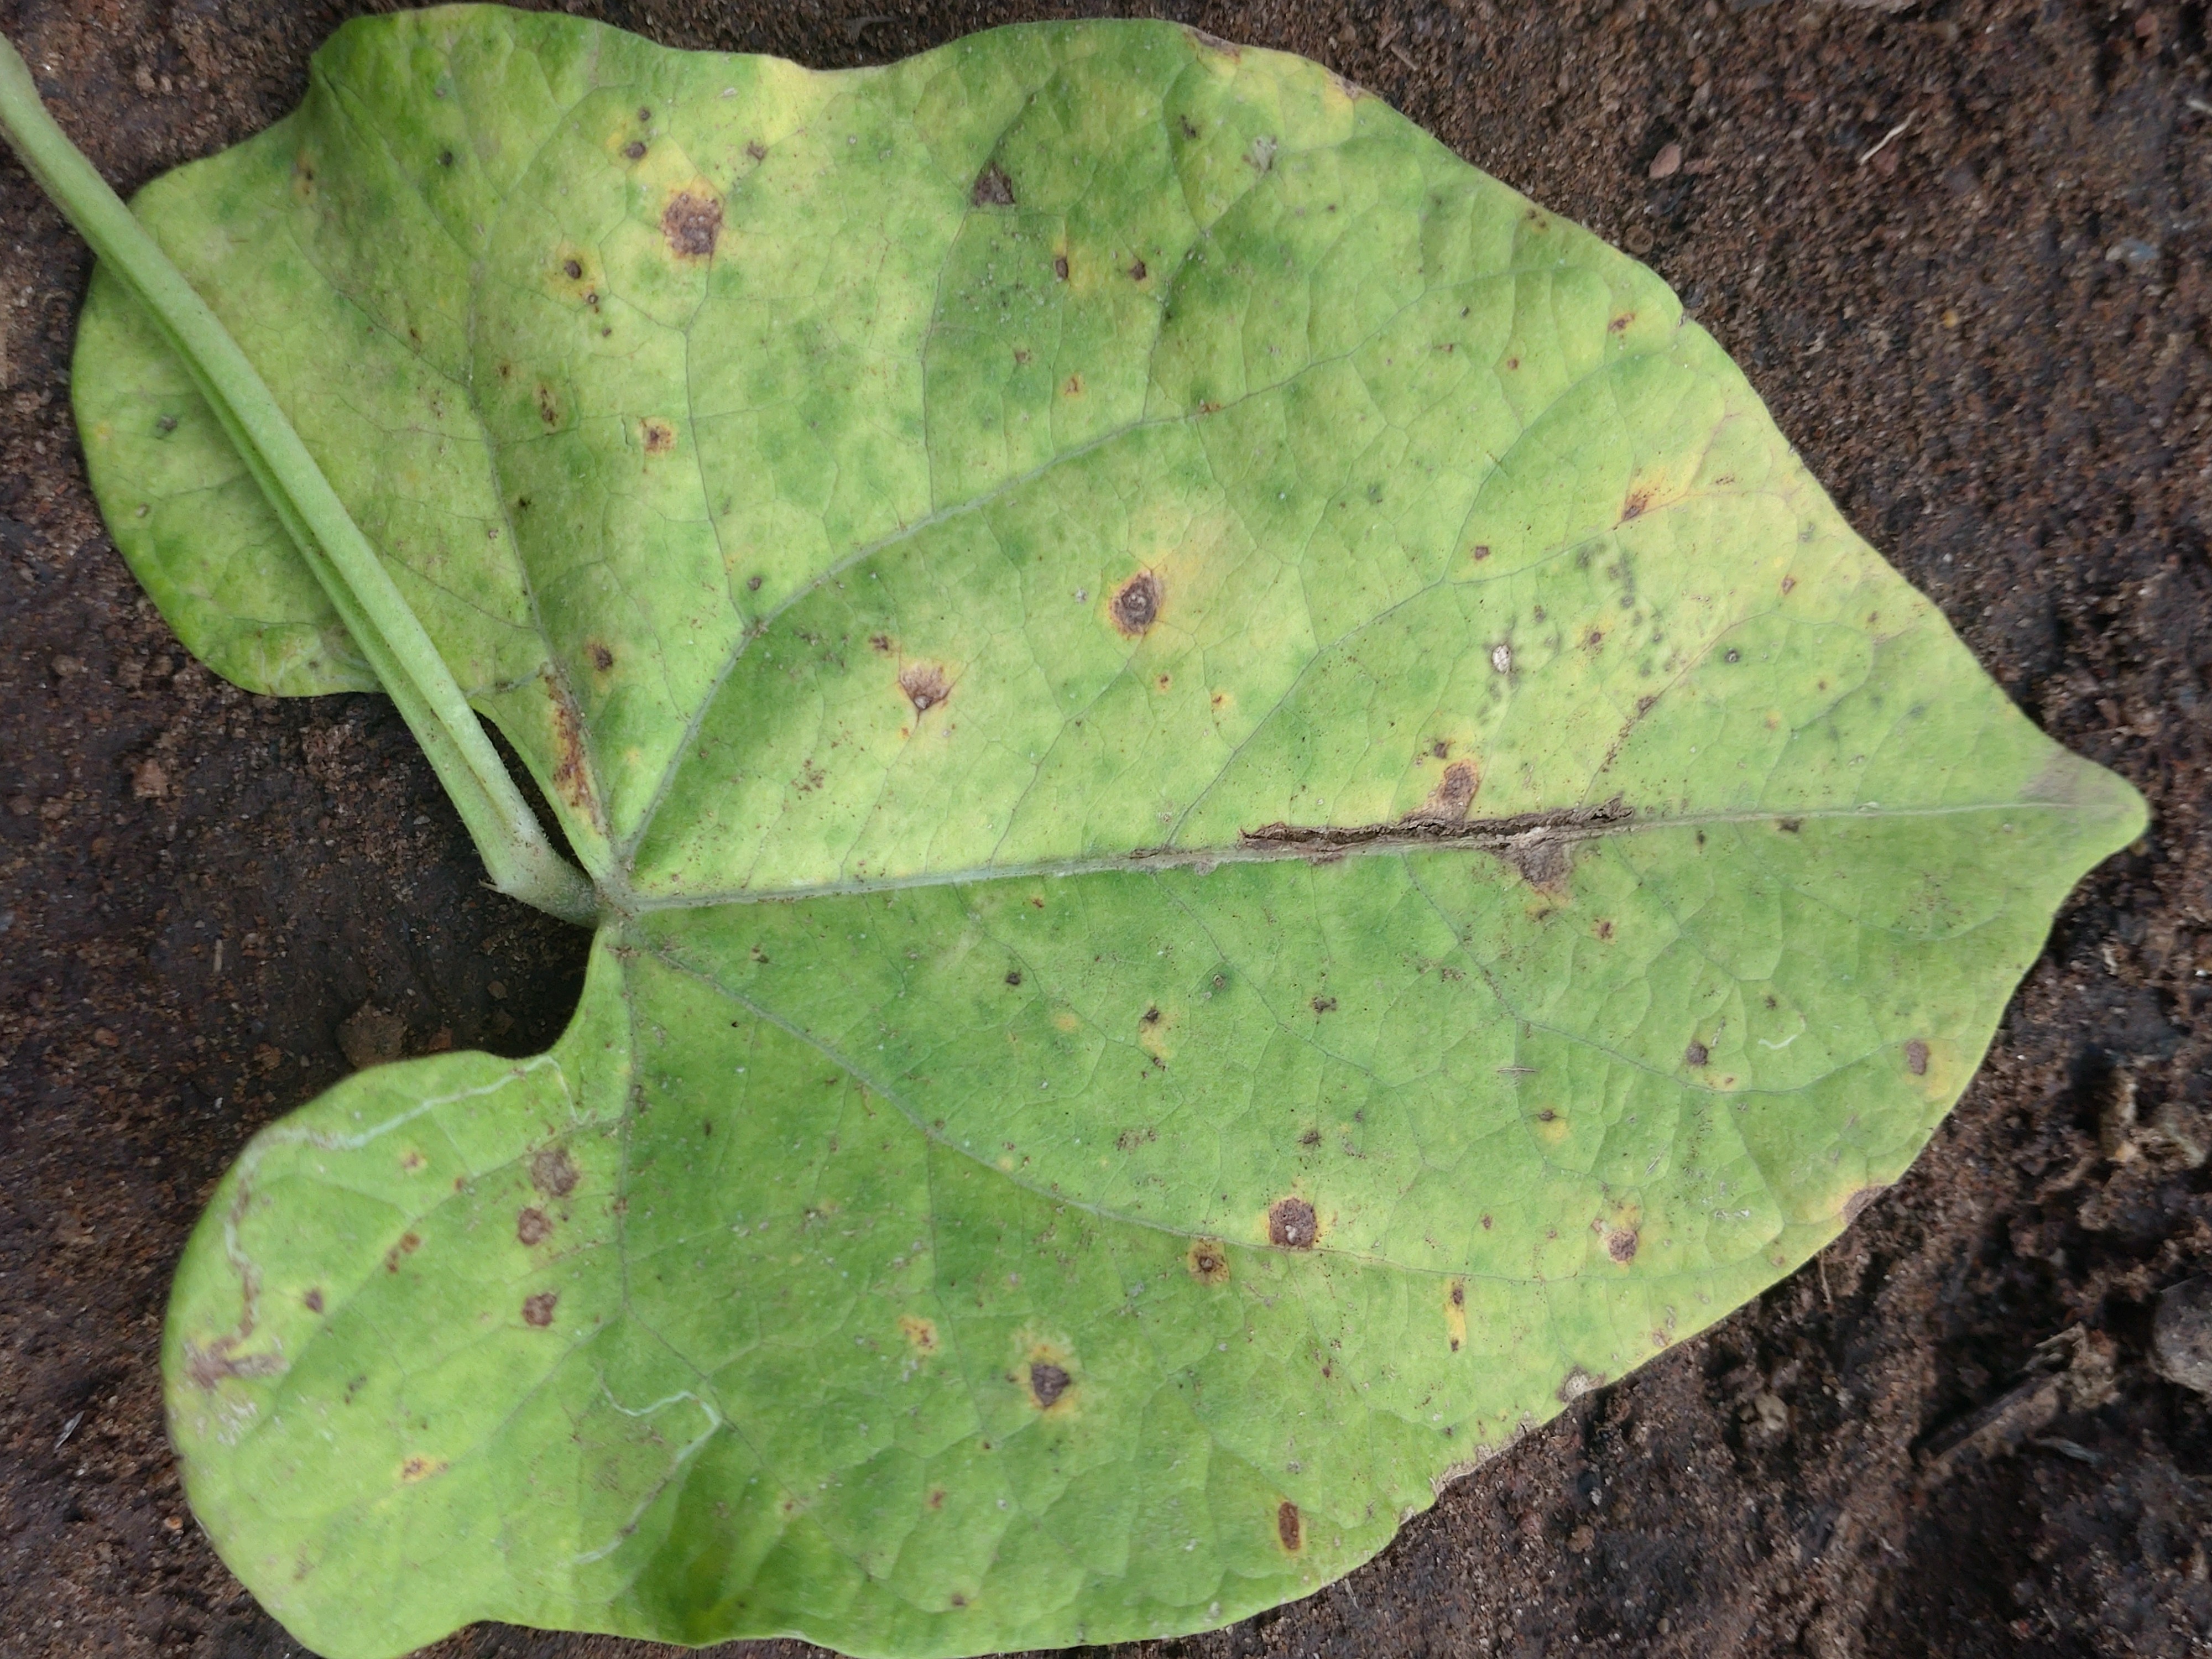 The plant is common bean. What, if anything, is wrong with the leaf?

anthracnose
